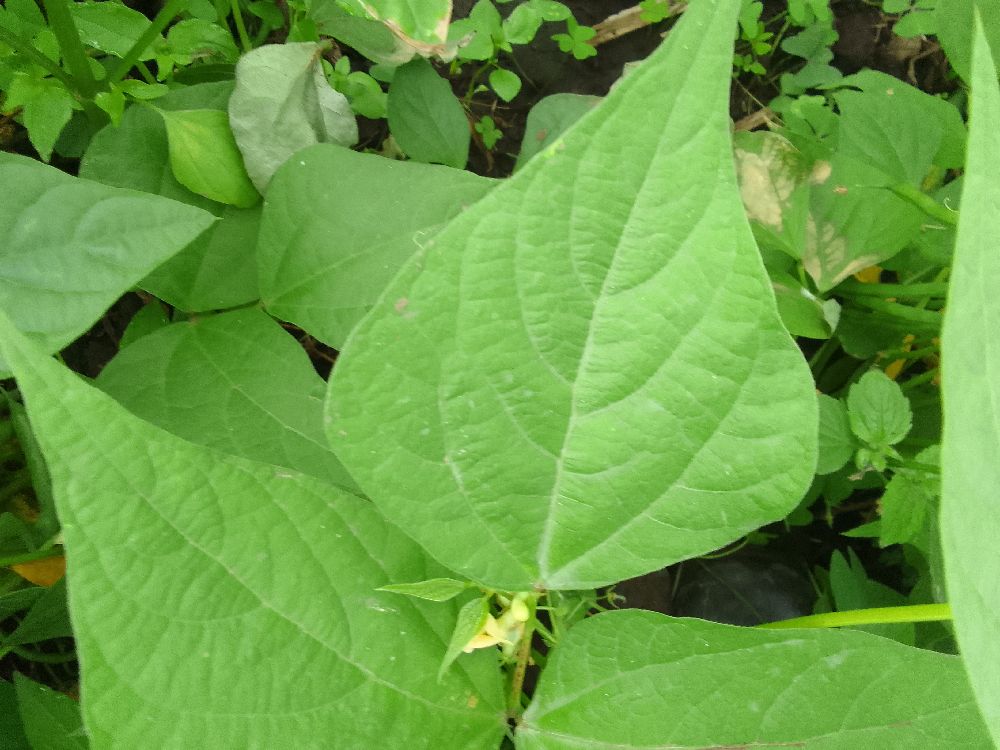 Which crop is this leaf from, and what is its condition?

common bean, healthy
